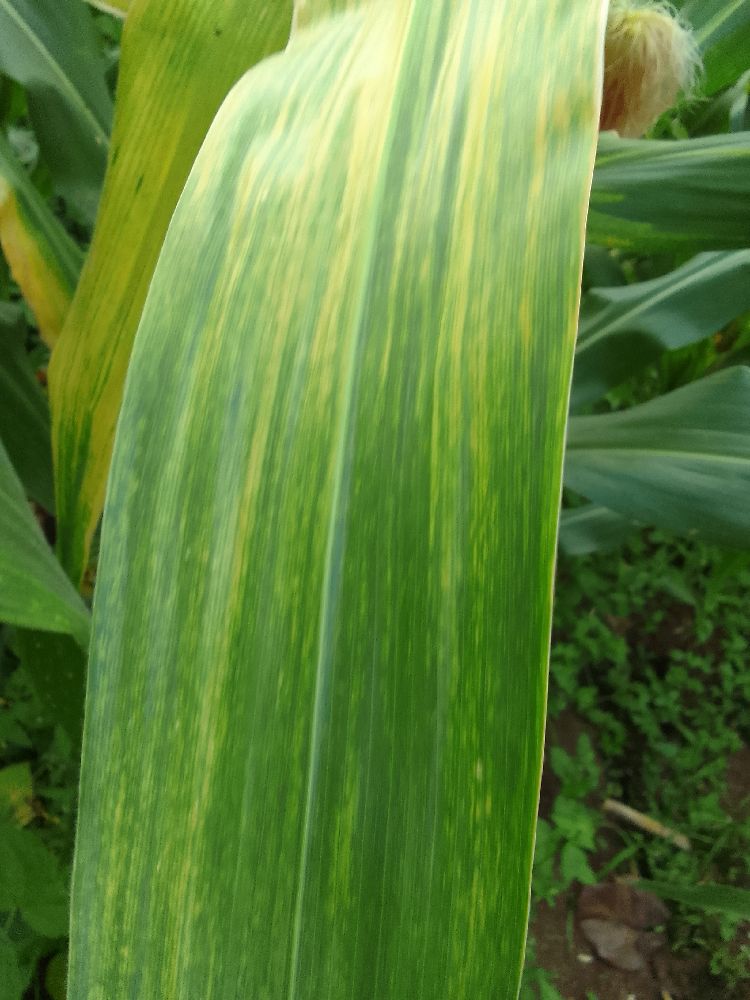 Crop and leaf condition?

maize, maize lethal necrosis
